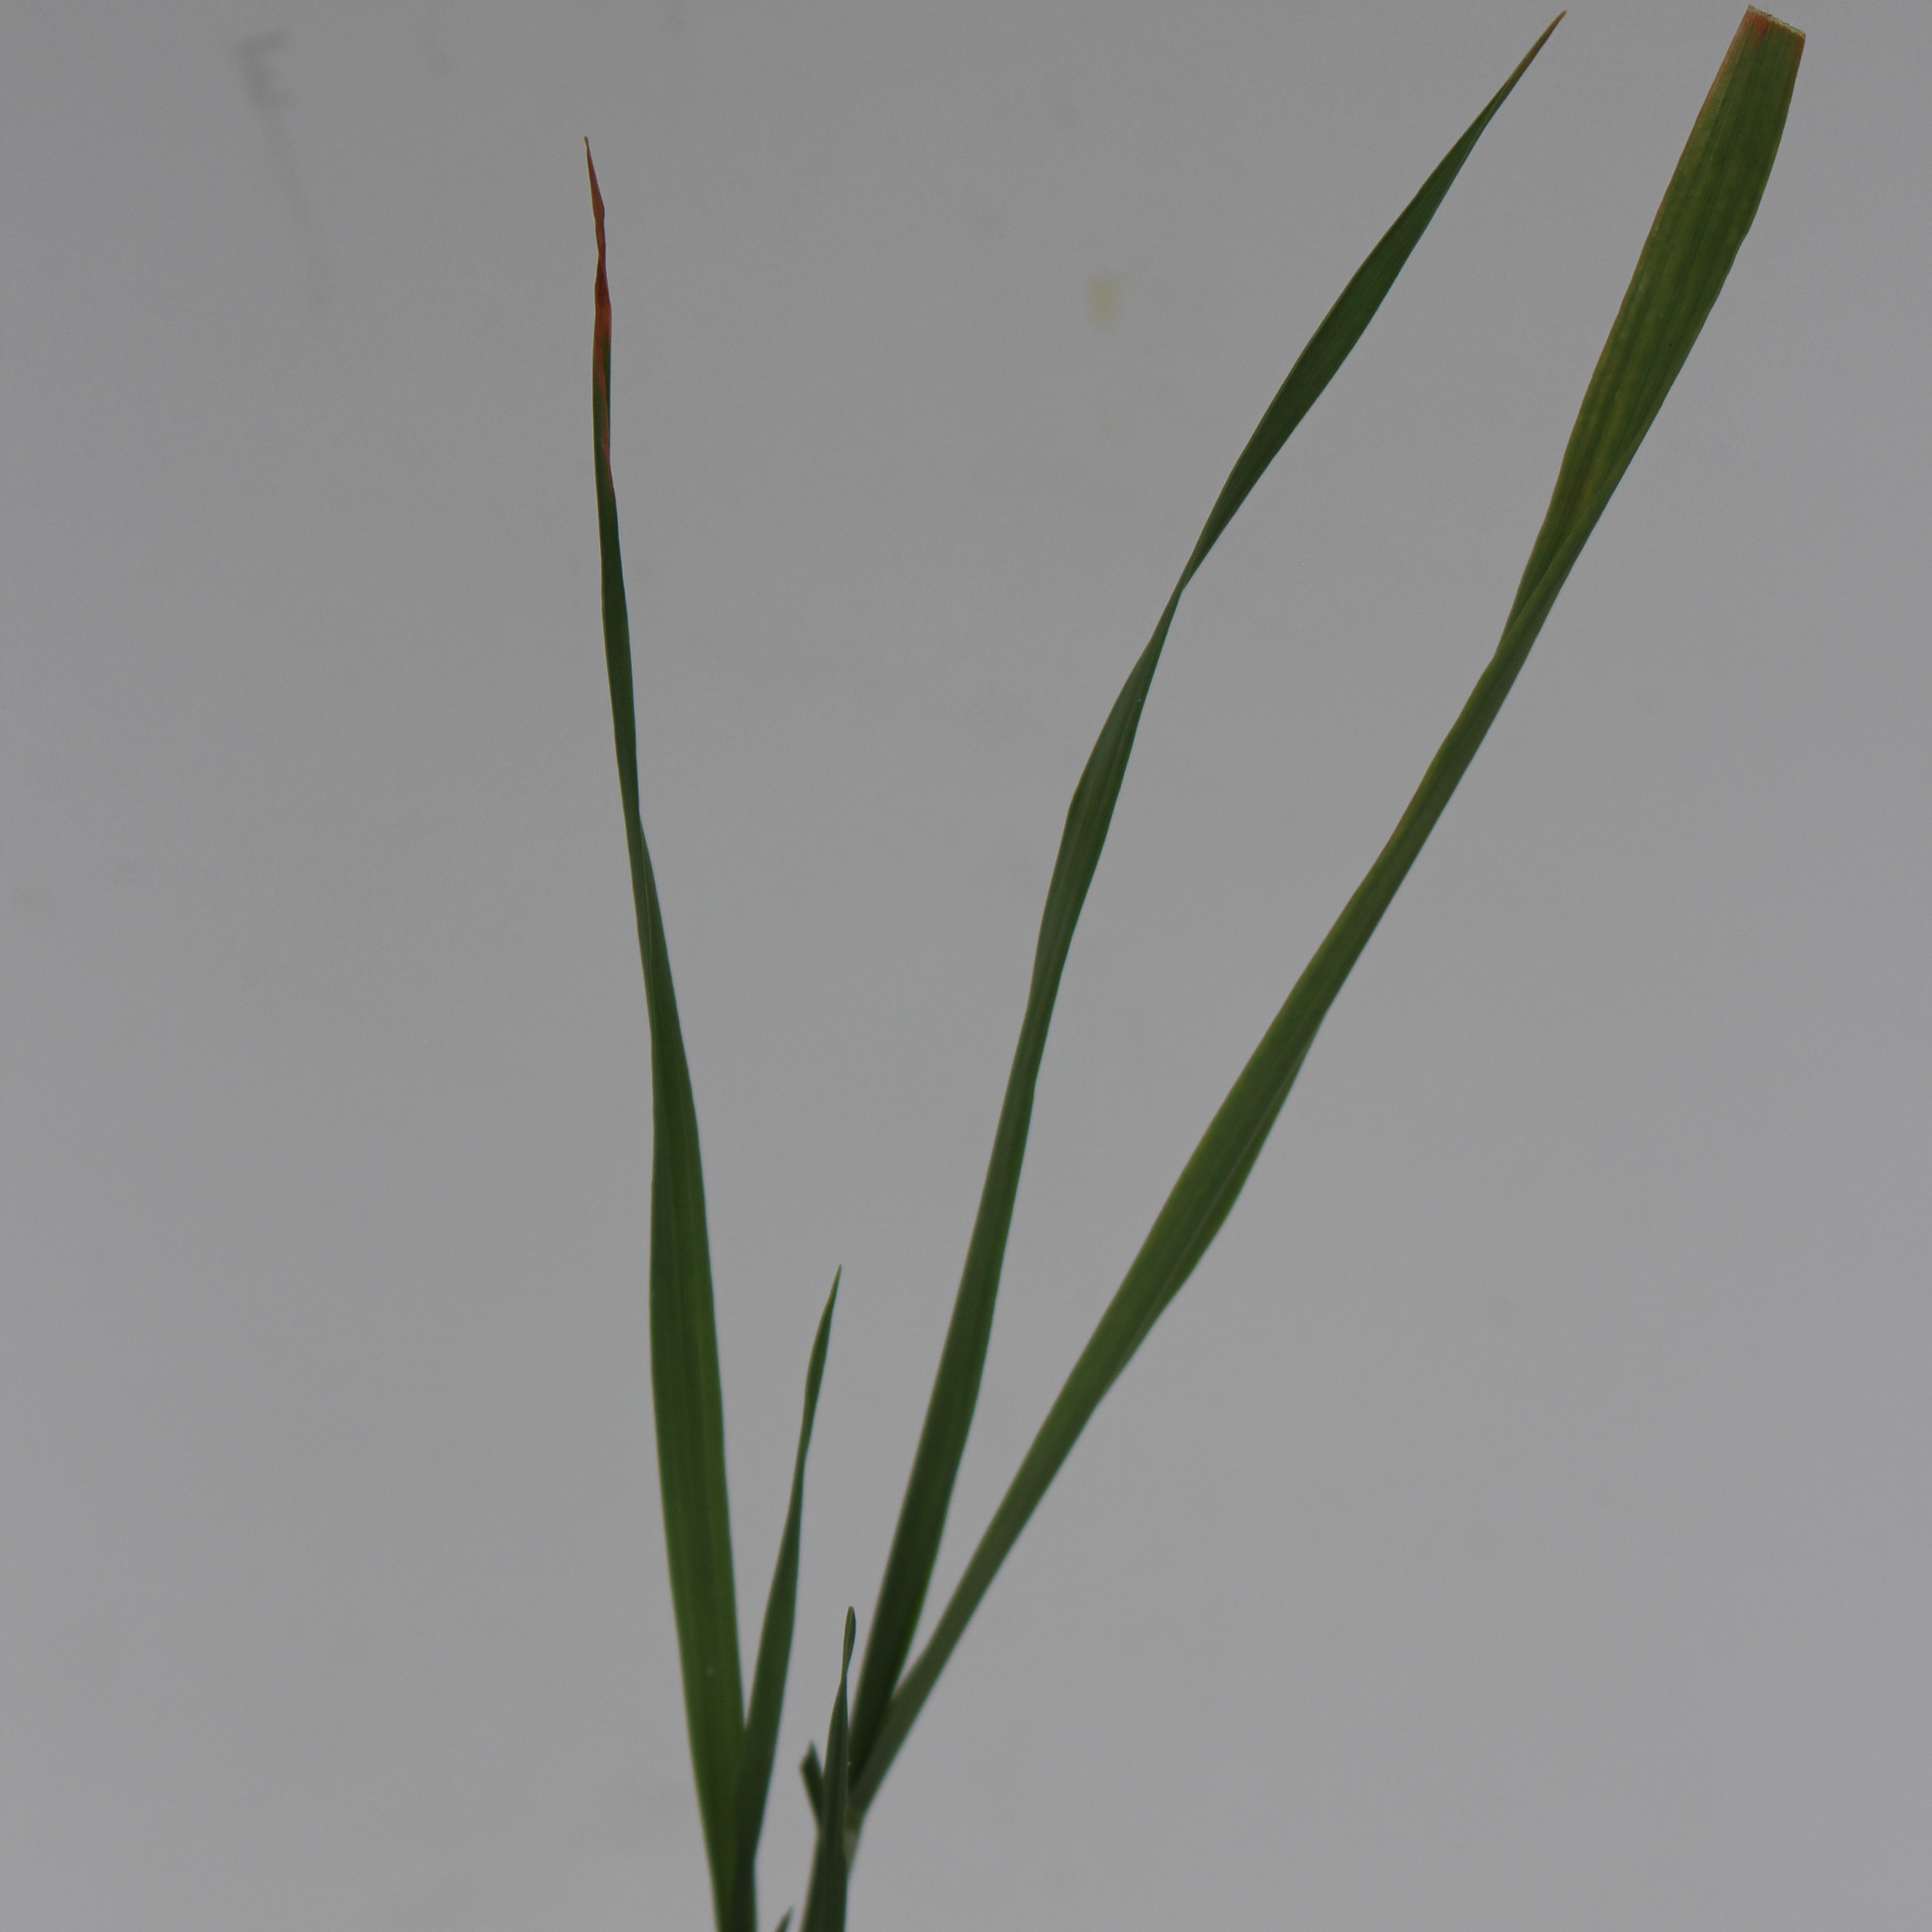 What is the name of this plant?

Avena sterilis
